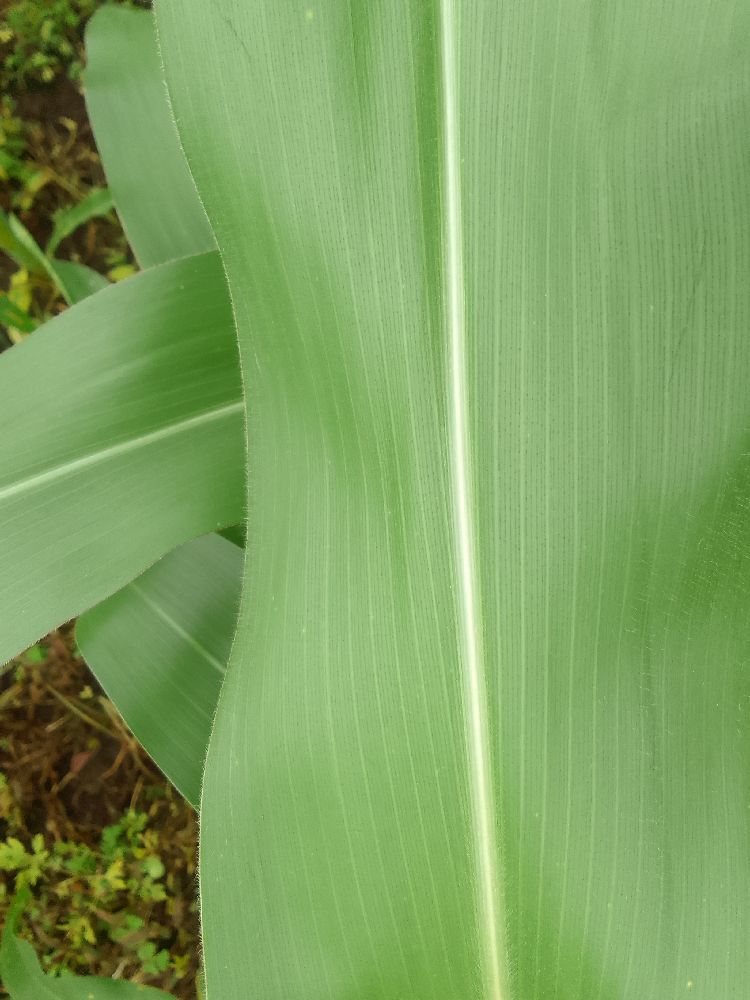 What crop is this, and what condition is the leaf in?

maize, healthy
